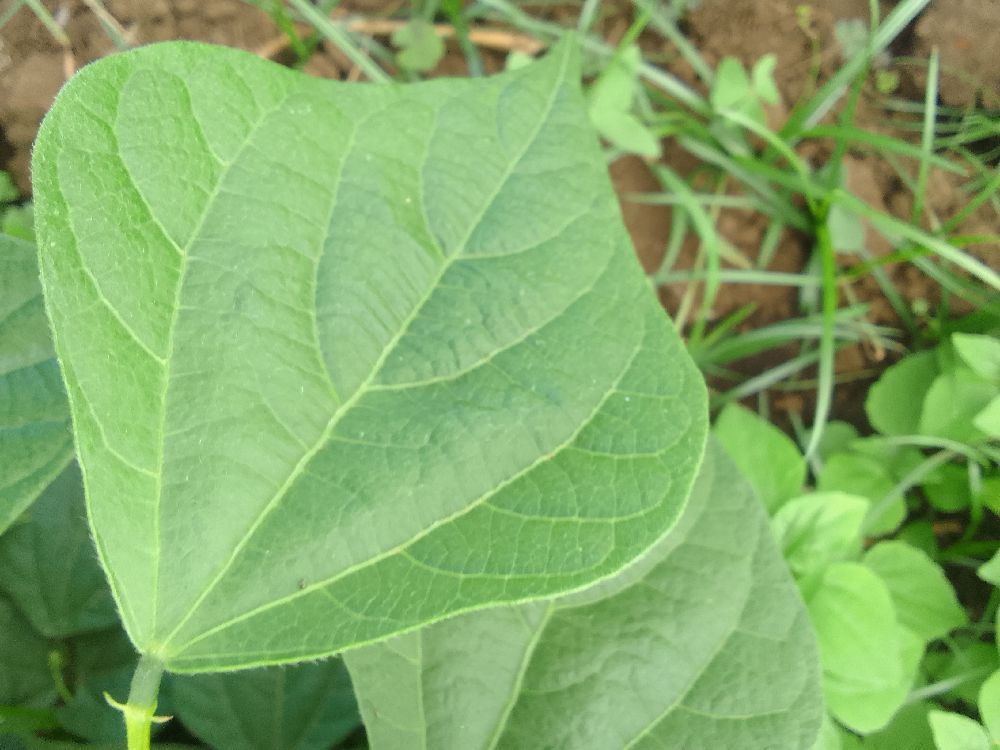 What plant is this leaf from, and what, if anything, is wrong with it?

common bean, healthy
